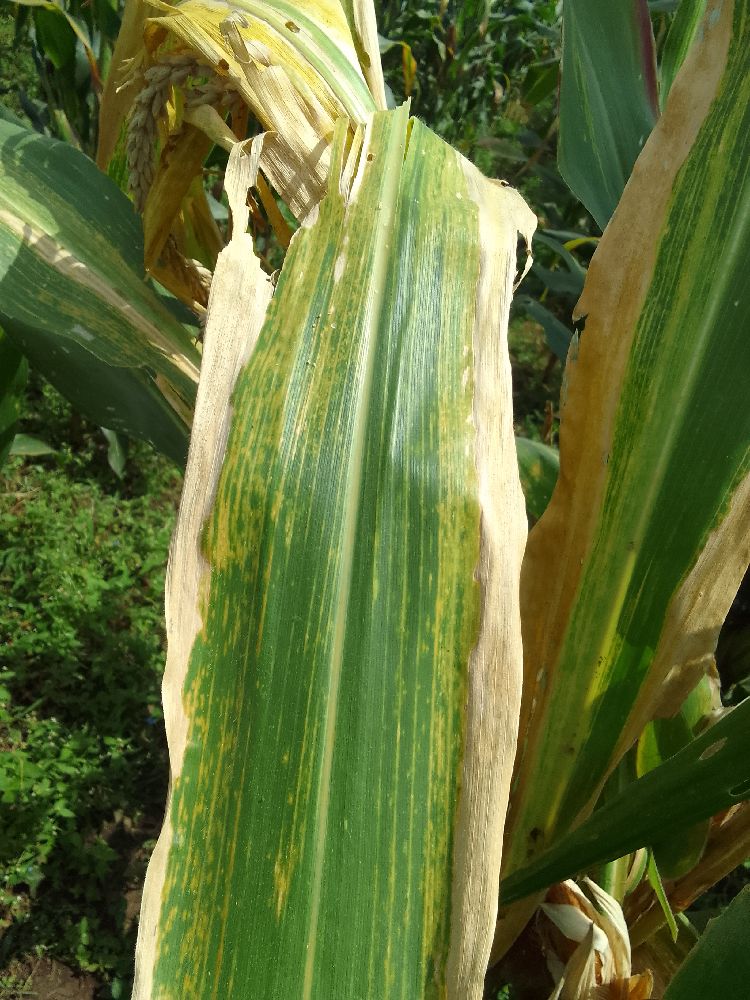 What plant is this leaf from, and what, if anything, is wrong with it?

maize, maize lethal necrosis
